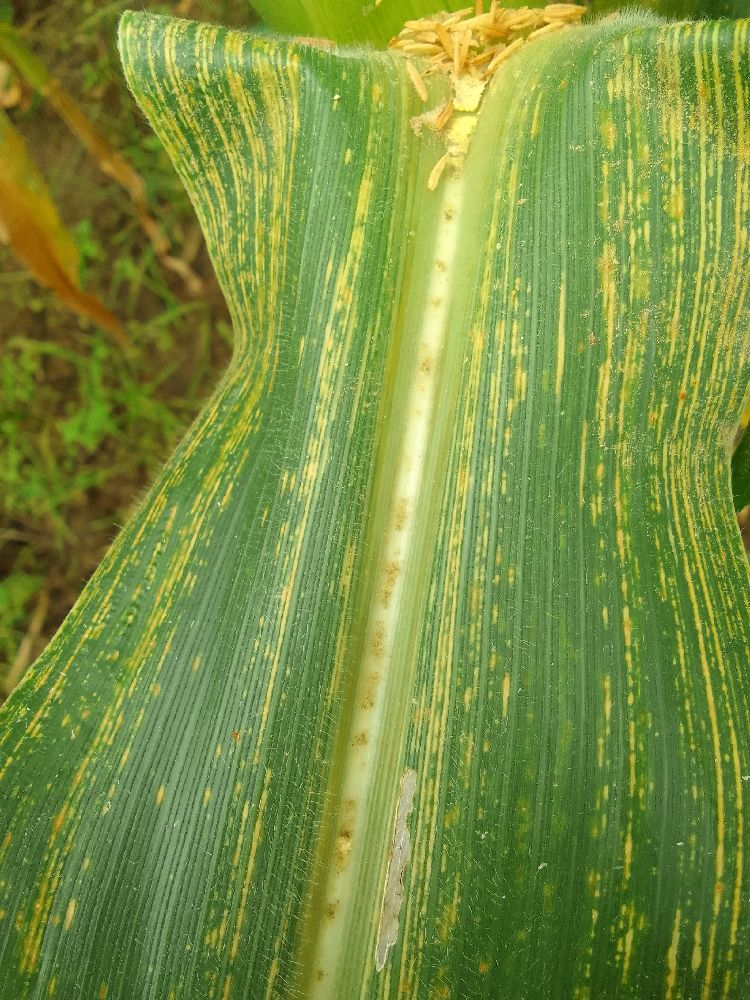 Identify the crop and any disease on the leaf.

maize, maize streak virus
